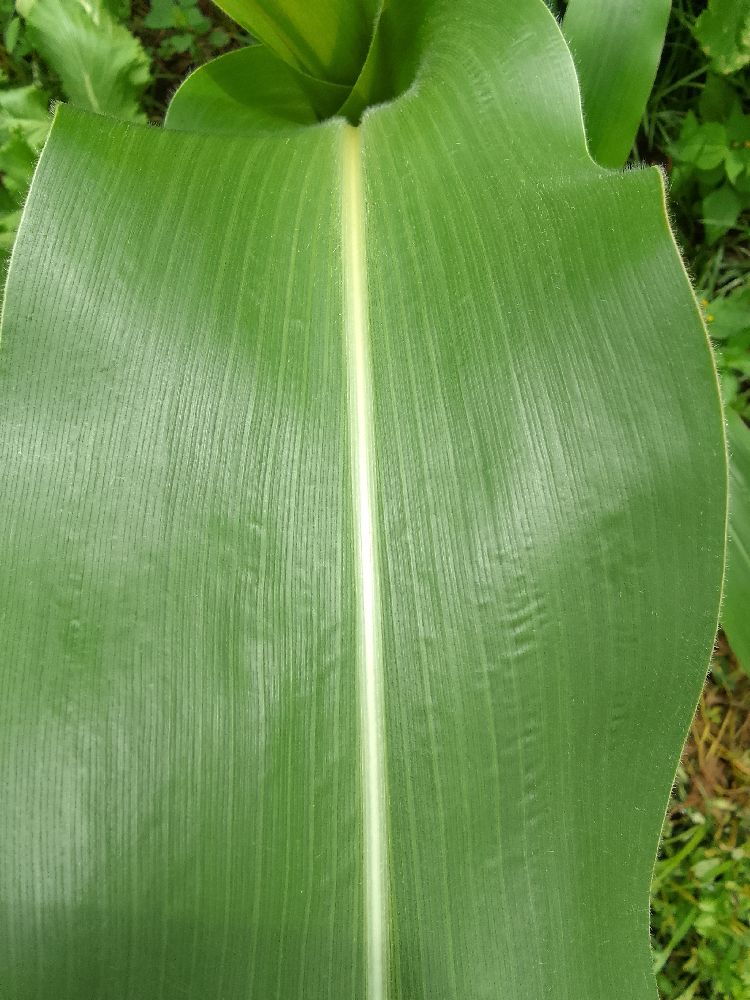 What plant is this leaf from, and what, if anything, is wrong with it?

maize, healthy
